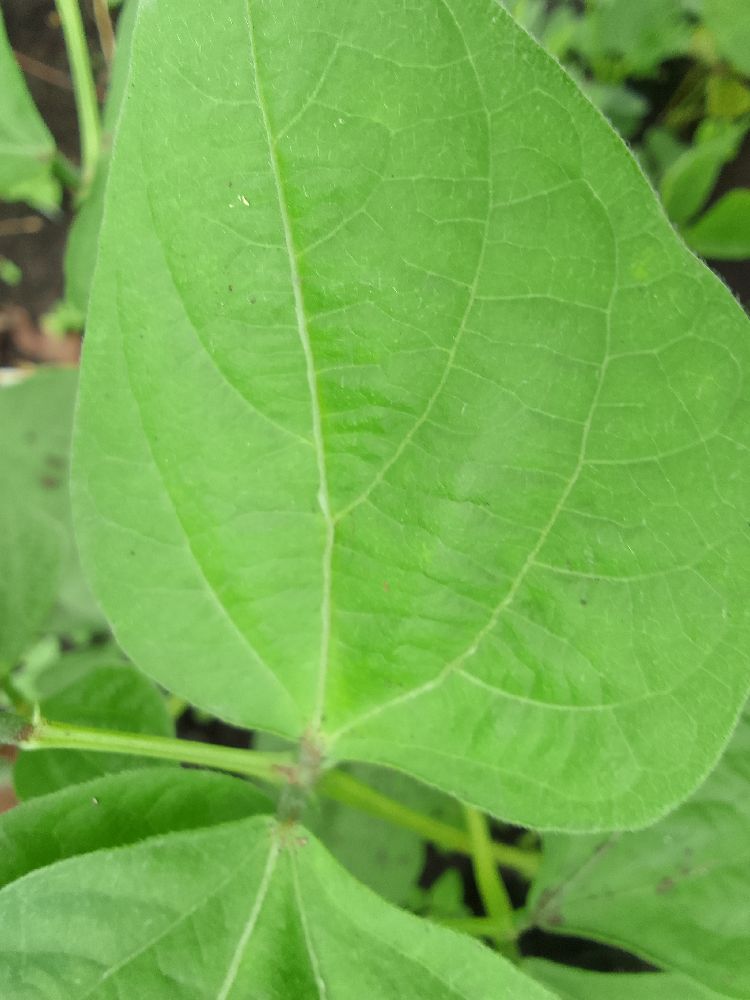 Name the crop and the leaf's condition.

common bean, healthy
